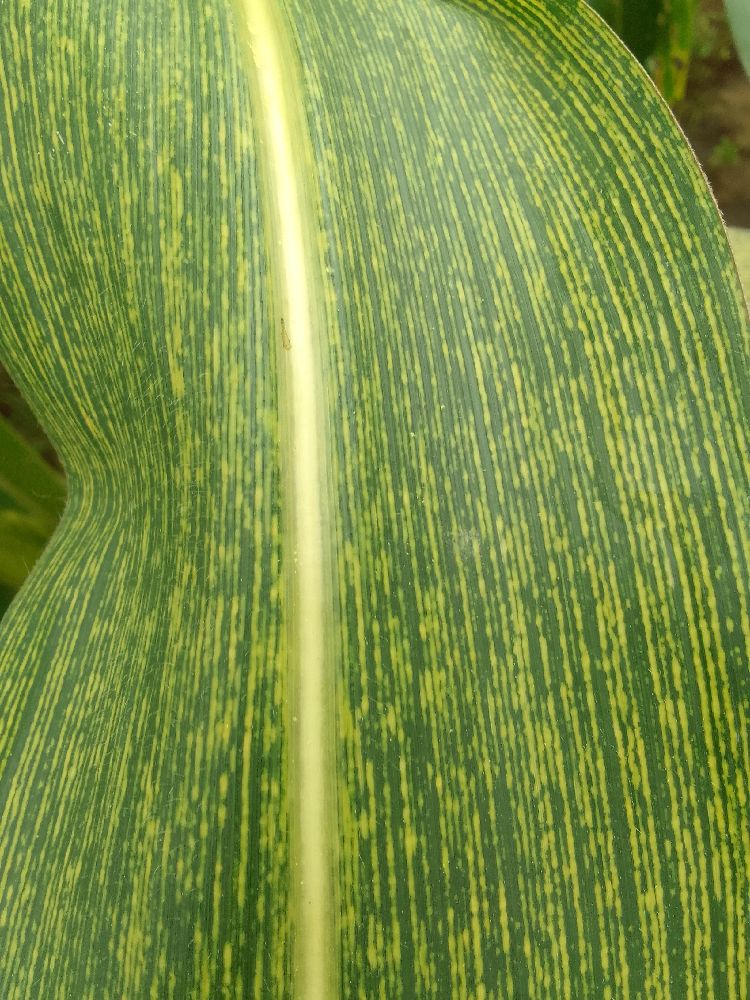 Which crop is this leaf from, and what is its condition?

maize, maize streak virus
